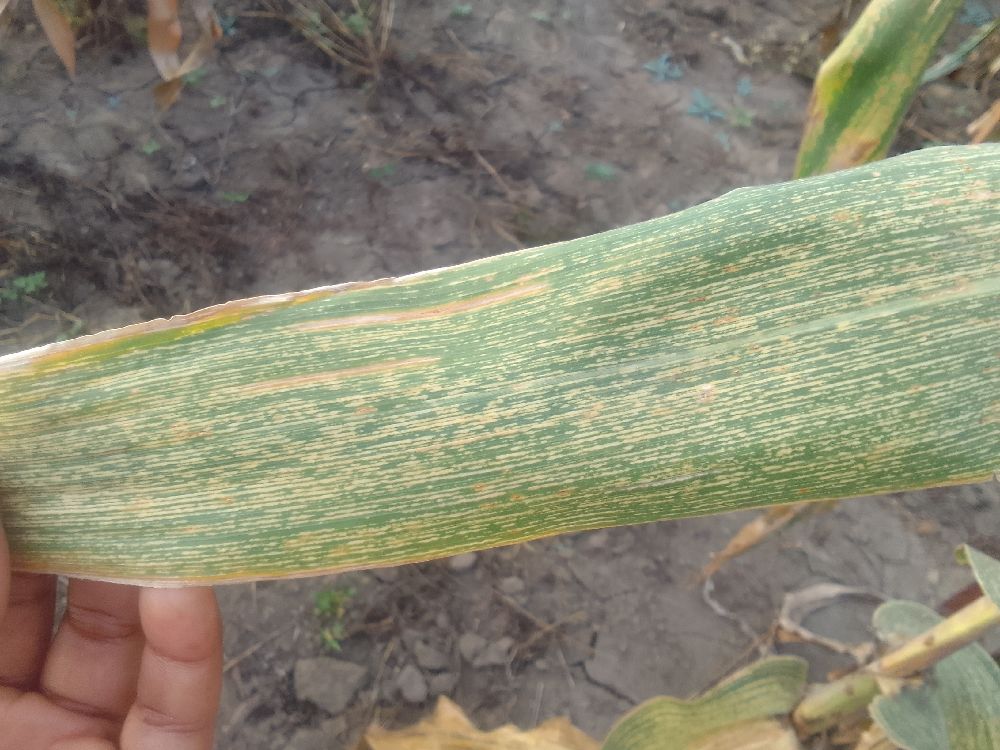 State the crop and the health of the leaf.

maize, maize streak virus
